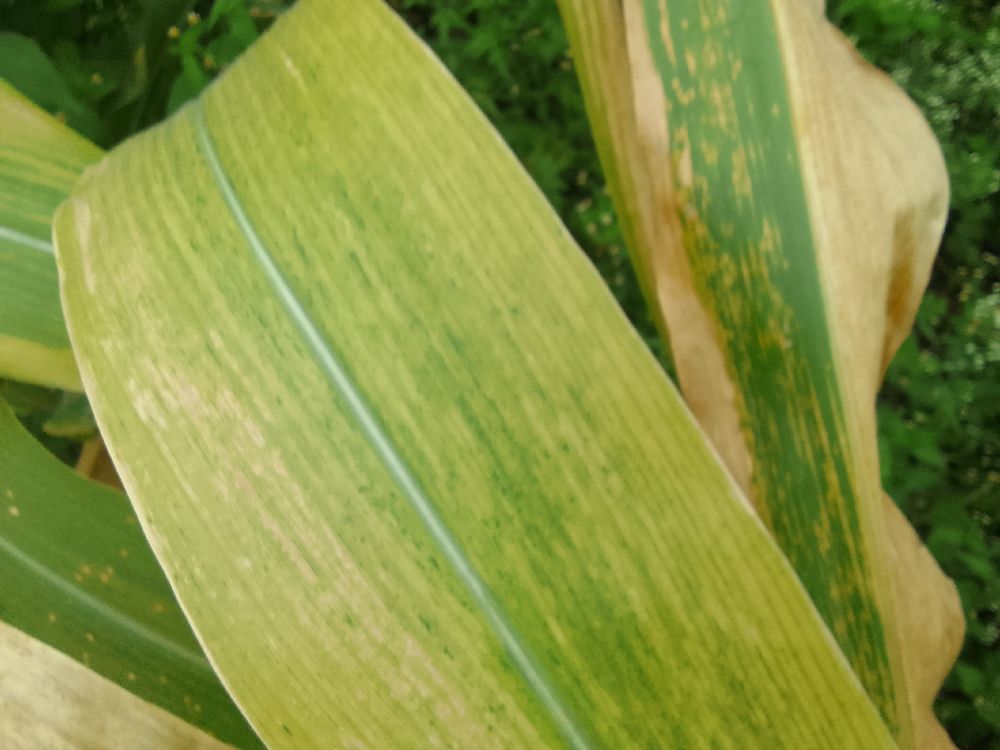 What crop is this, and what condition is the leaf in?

maize, maize lethal necrosis
